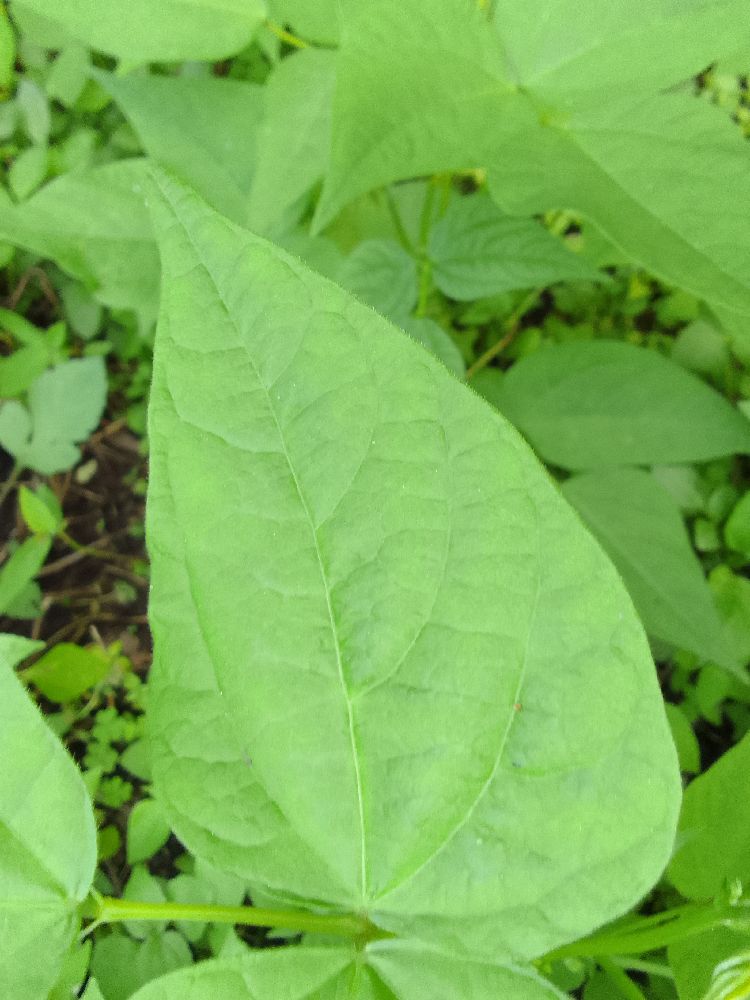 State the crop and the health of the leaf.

common bean, healthy
